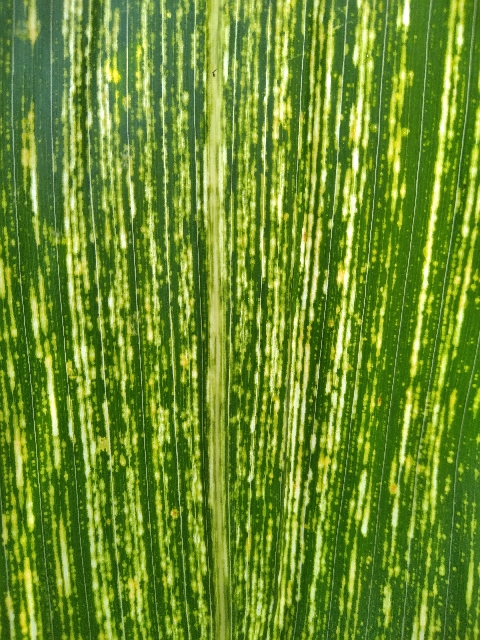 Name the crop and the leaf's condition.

maize, maize streak virus
